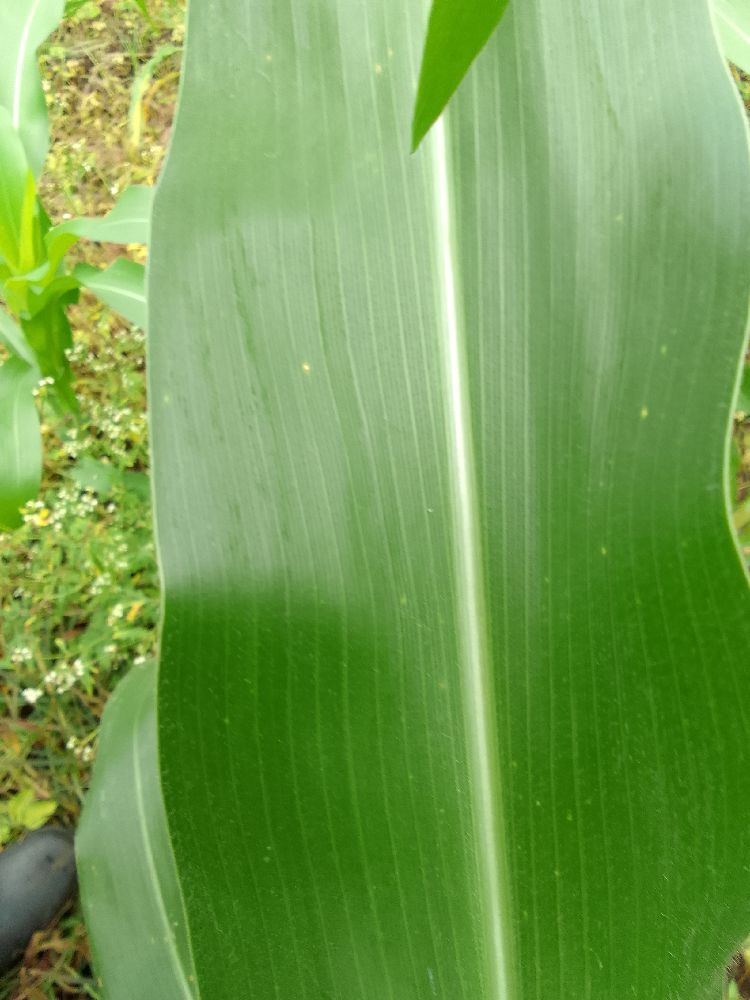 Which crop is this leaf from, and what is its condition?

maize, healthy
